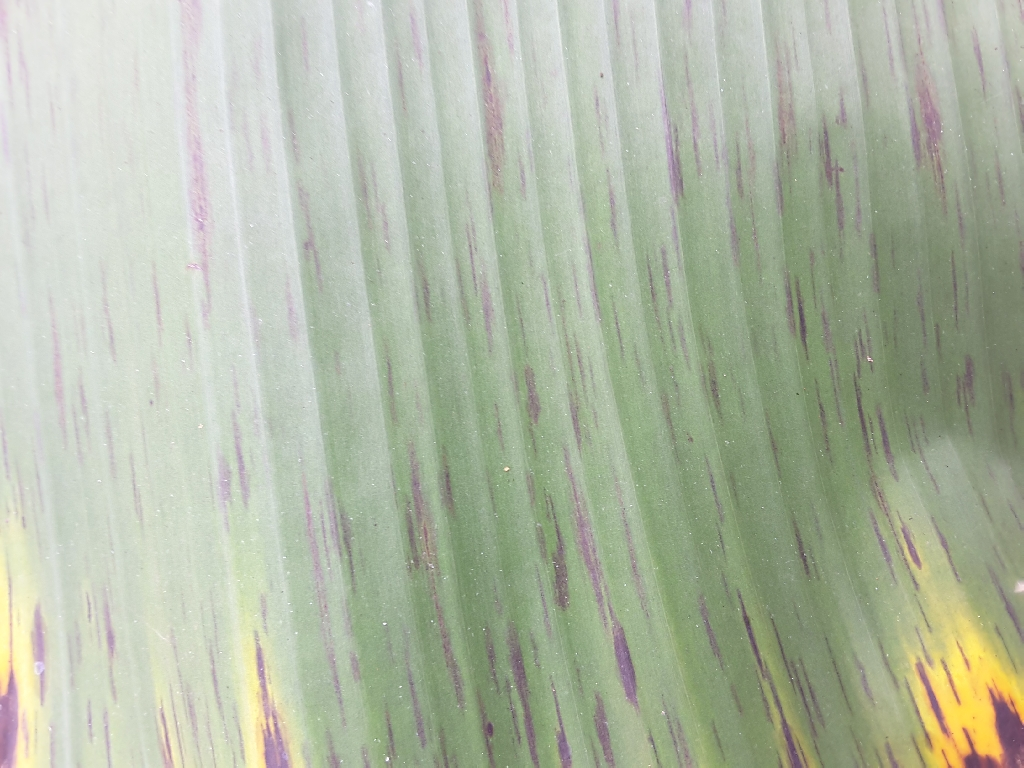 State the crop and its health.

banana, black sigatoka
